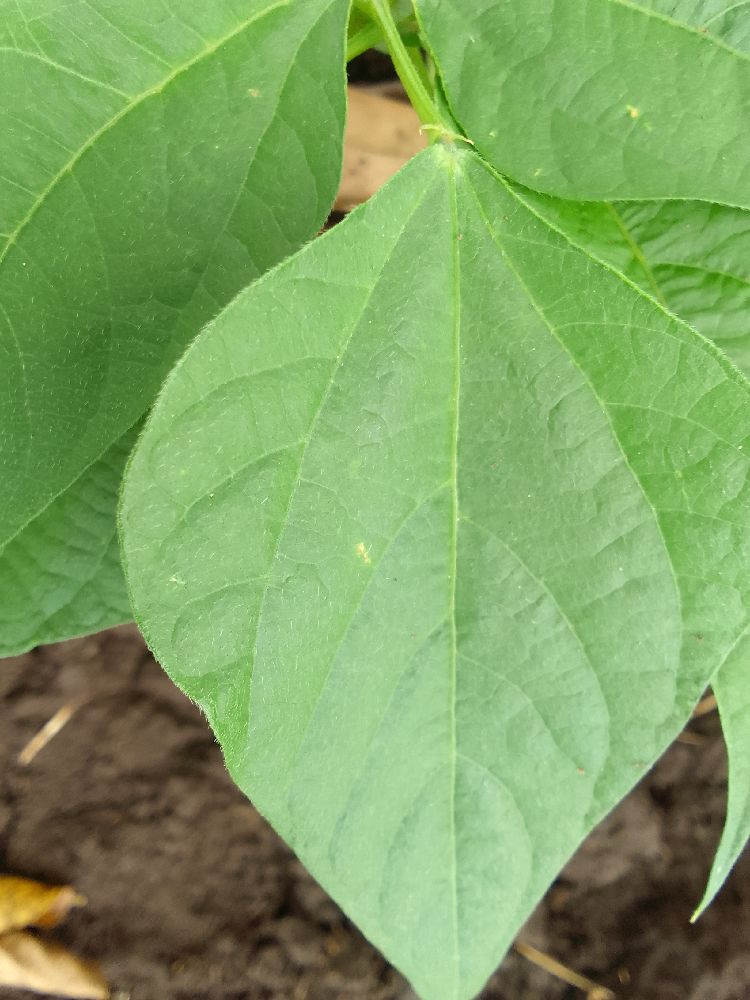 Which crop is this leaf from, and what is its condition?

common bean, healthy
